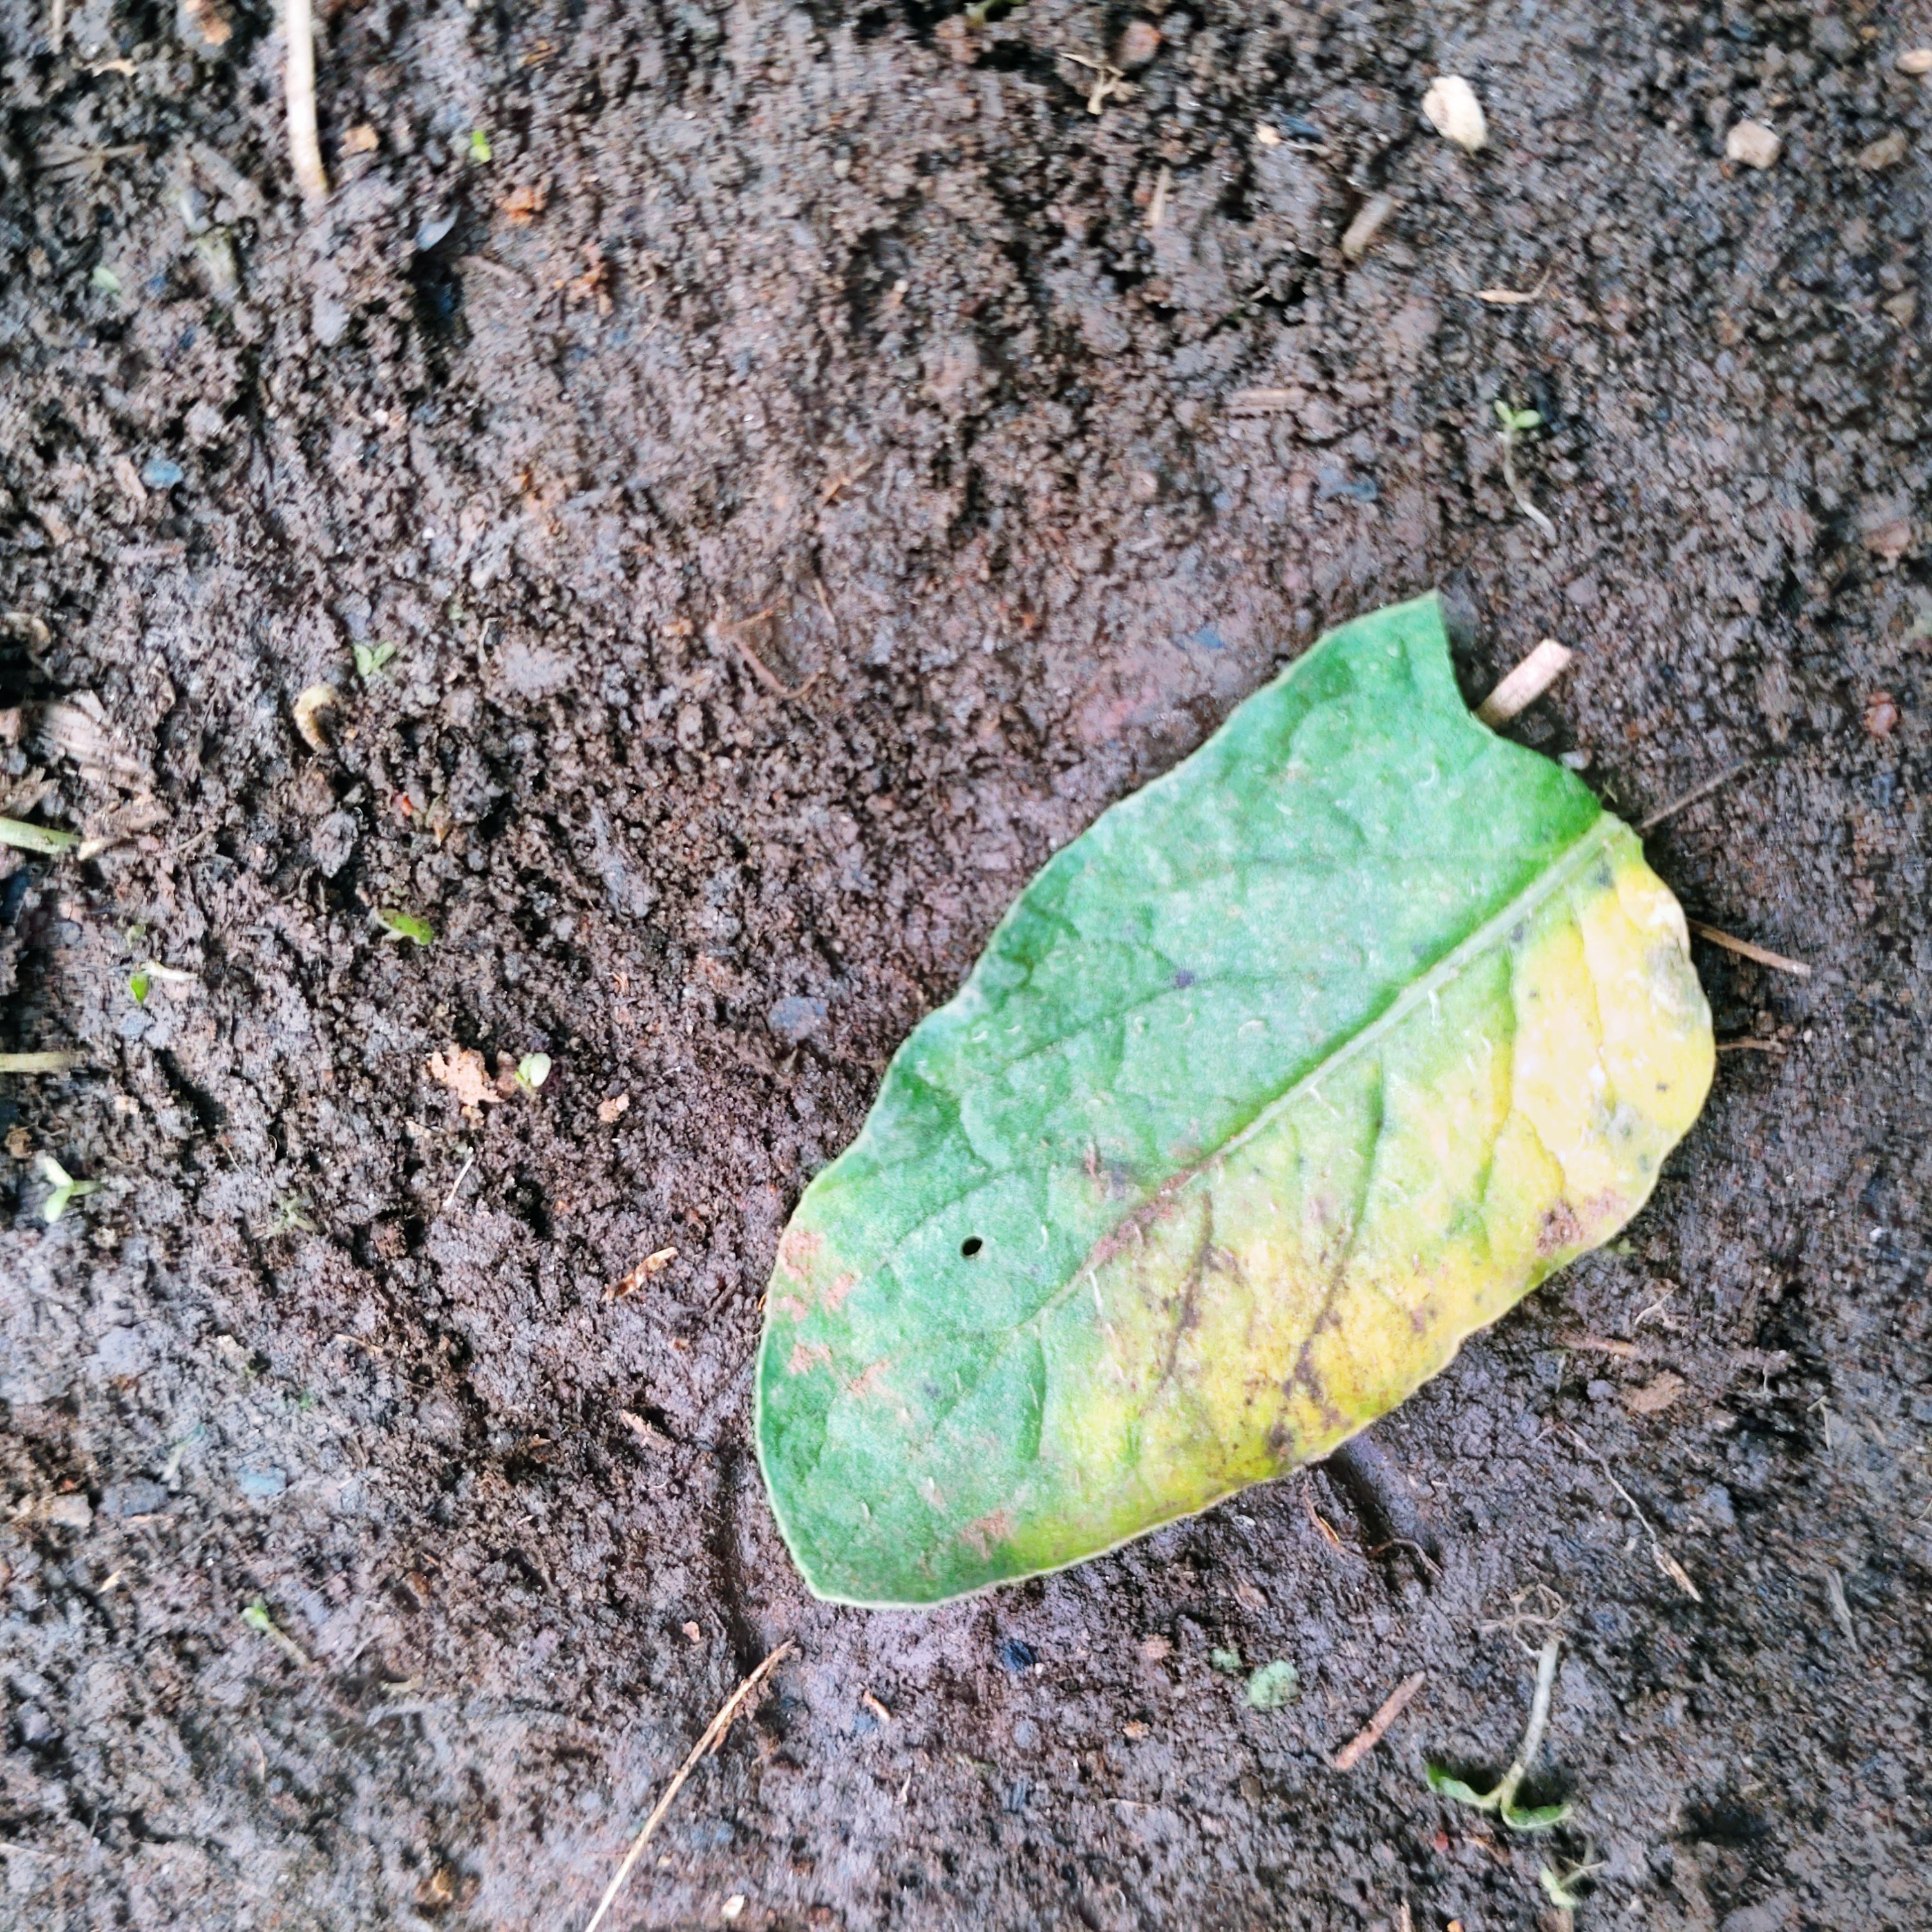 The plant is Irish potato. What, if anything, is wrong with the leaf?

late blight
